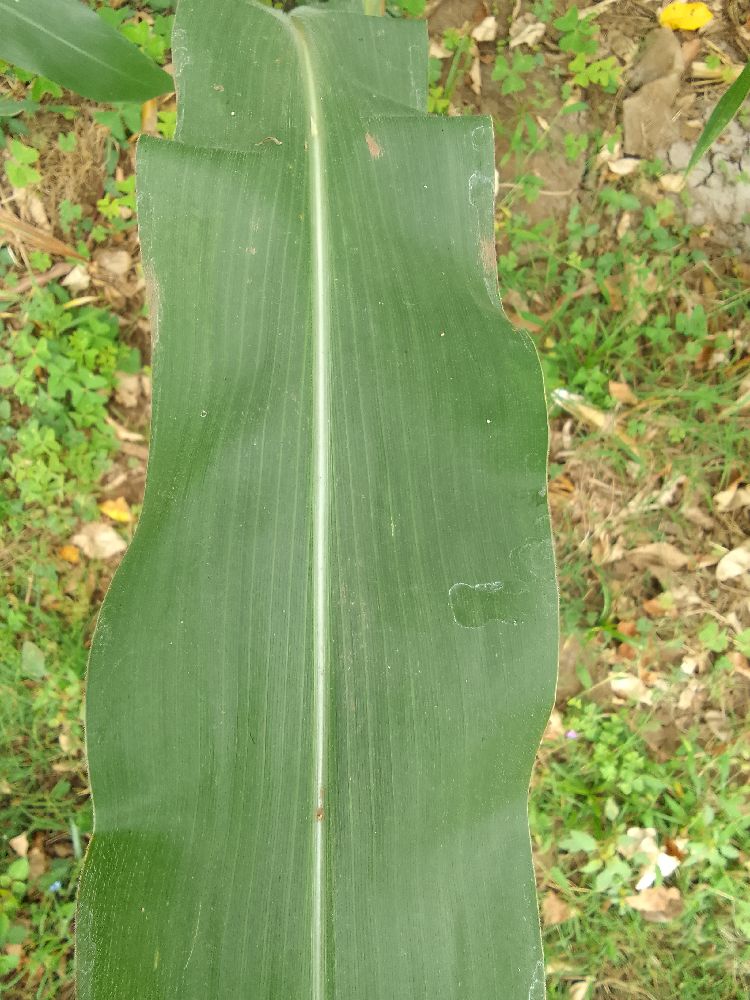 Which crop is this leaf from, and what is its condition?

maize, healthy
